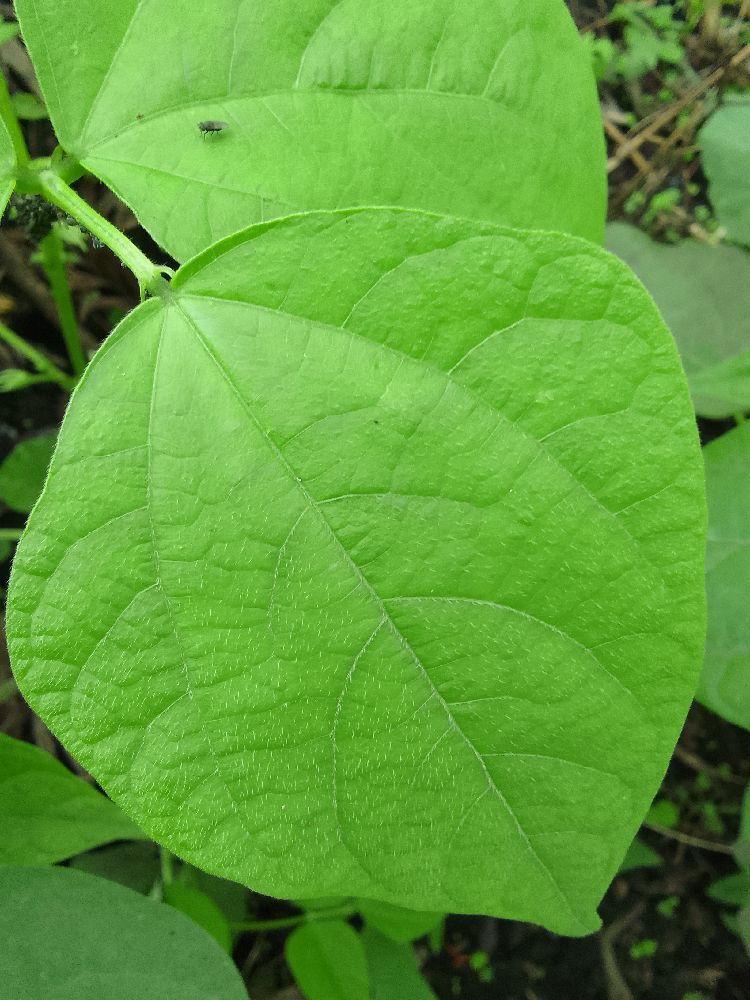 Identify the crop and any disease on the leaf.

common bean, healthy
